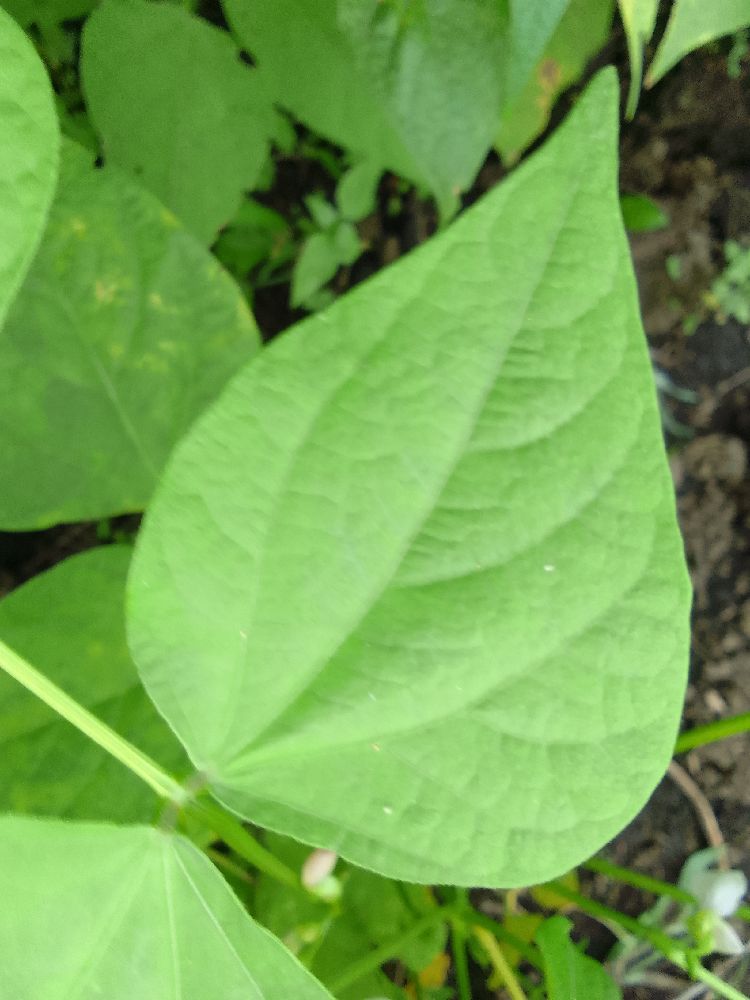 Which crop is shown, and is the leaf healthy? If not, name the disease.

common bean, healthy
